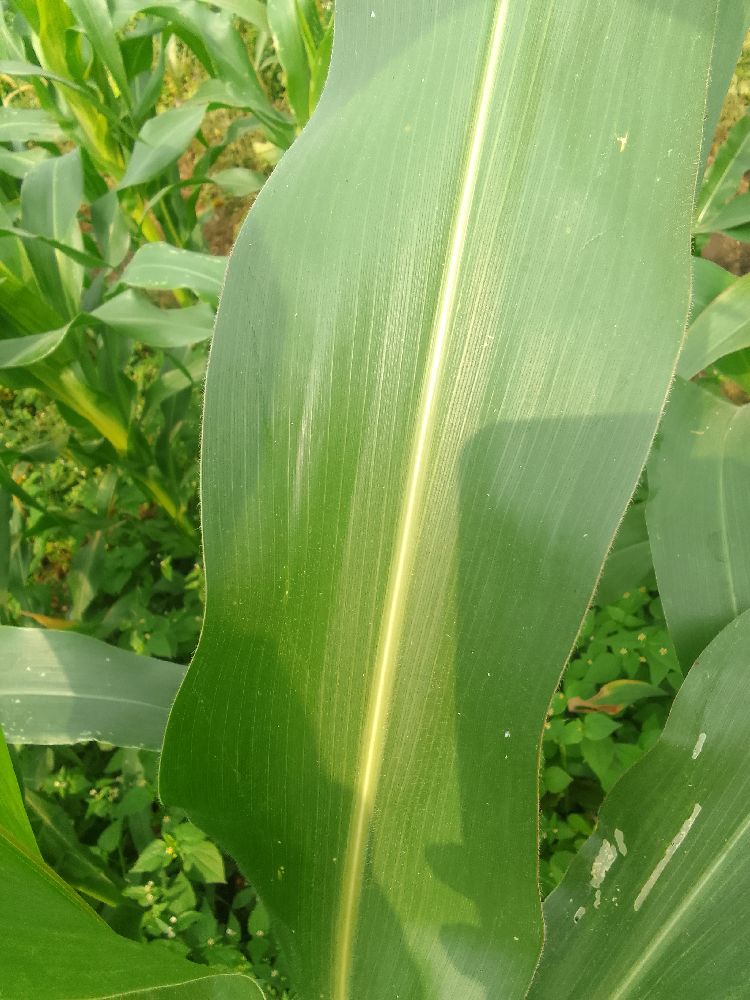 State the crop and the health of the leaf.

maize, healthy
